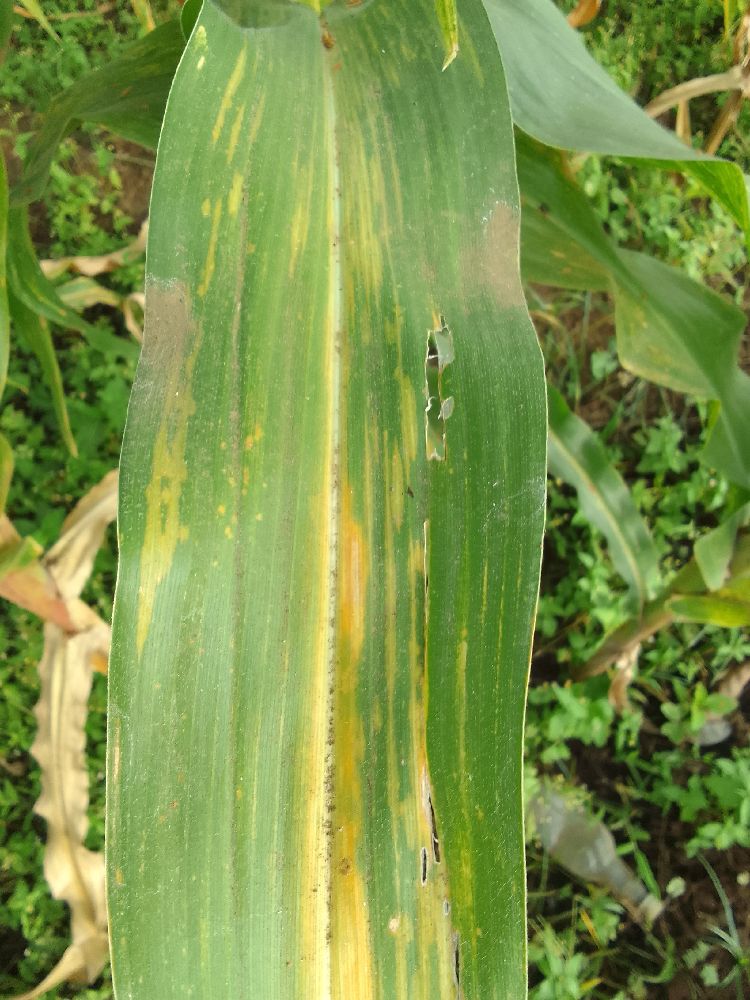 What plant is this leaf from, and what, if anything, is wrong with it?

maize, maize lethal necrosis
